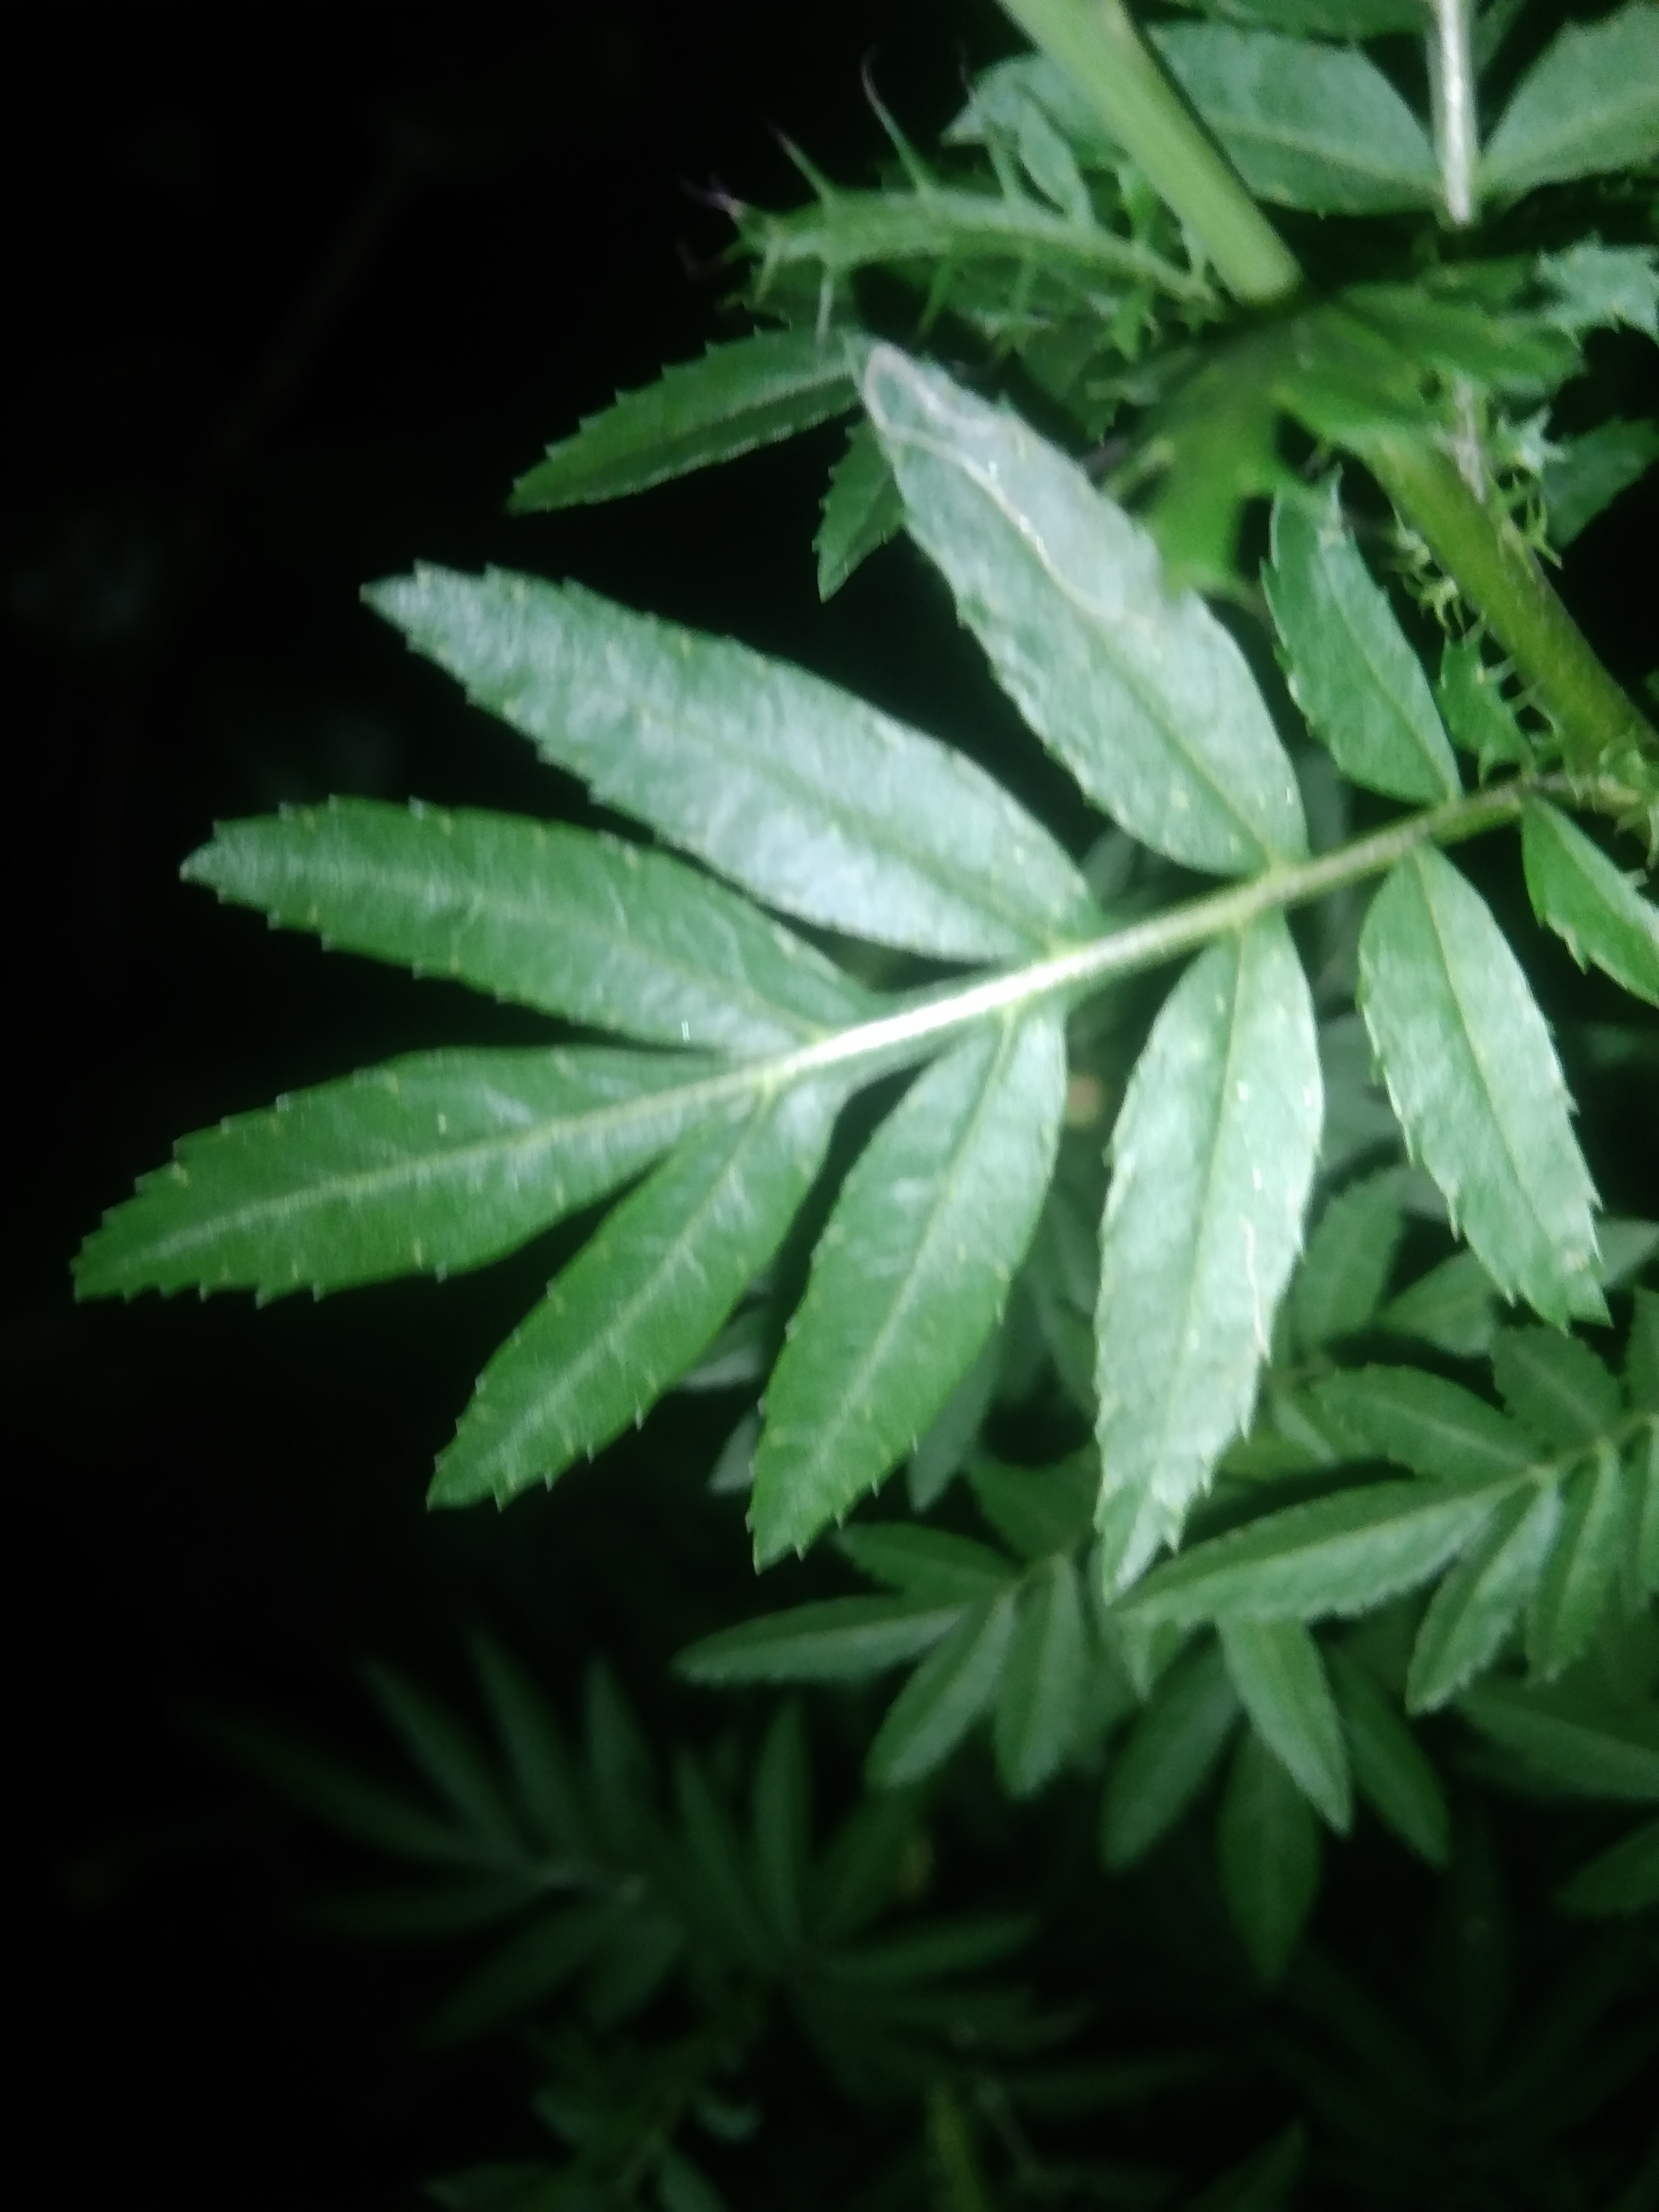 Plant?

marigold
